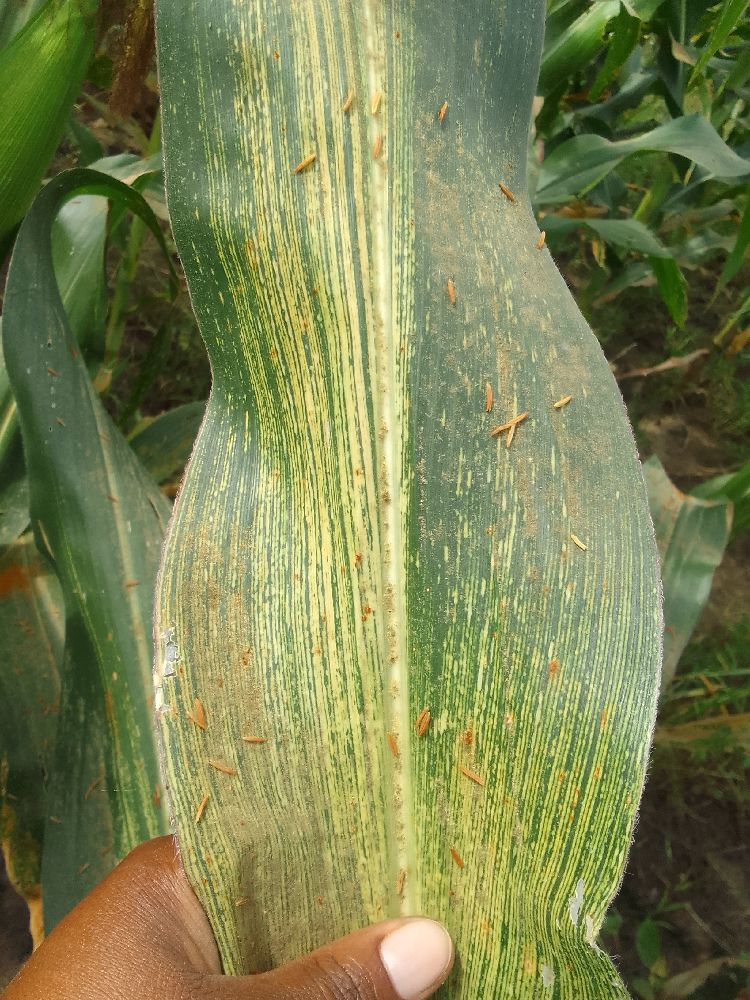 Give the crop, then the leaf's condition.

maize, maize streak virus
